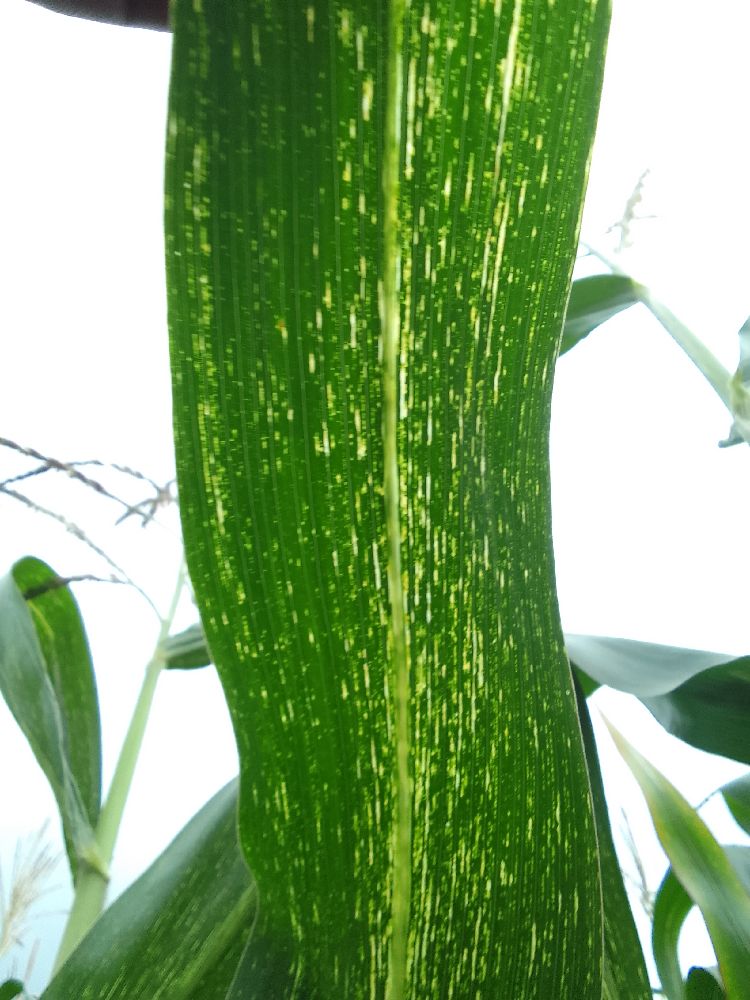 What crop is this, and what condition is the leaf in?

maize, maize streak virus
